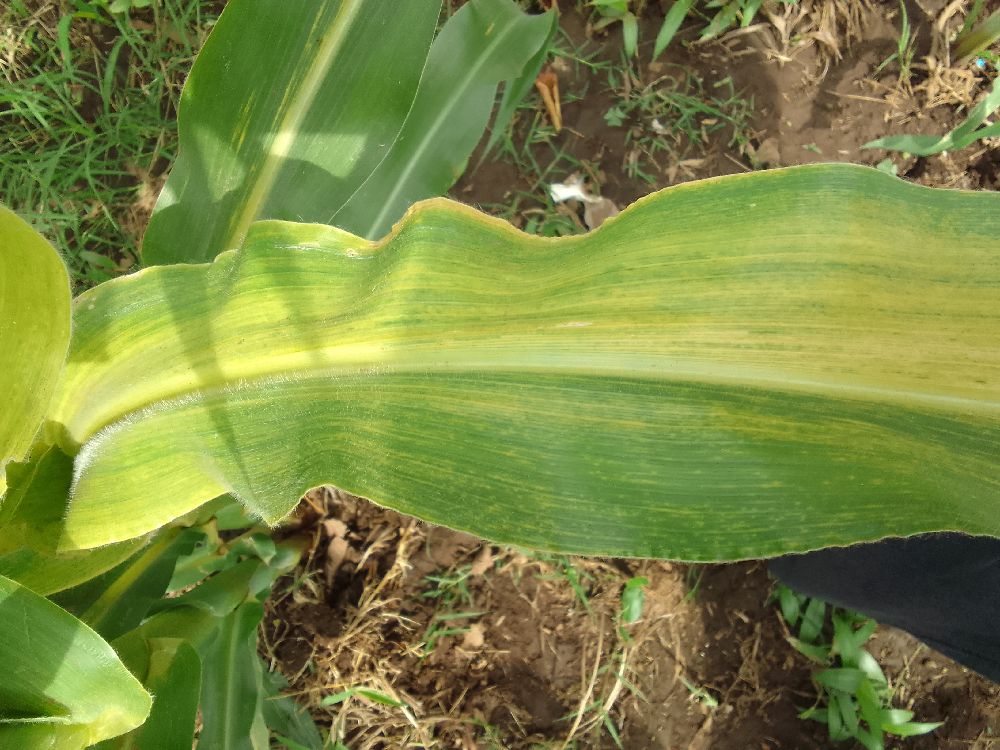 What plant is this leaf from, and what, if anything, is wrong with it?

maize, maize lethal necrosis
